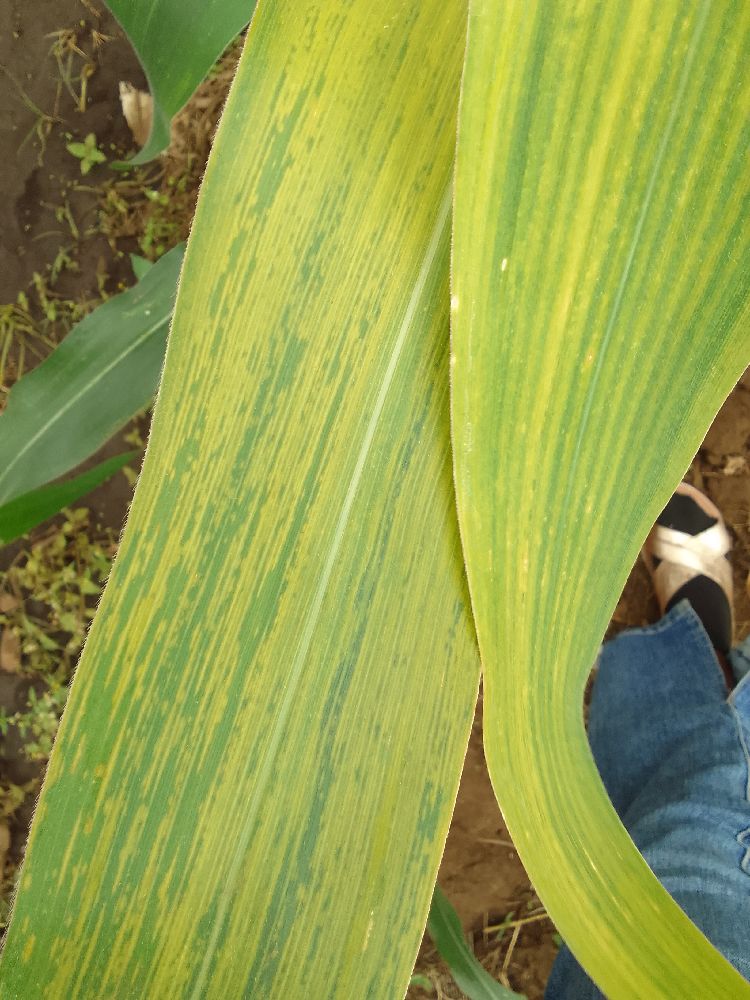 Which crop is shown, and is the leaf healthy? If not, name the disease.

maize, maize lethal necrosis
